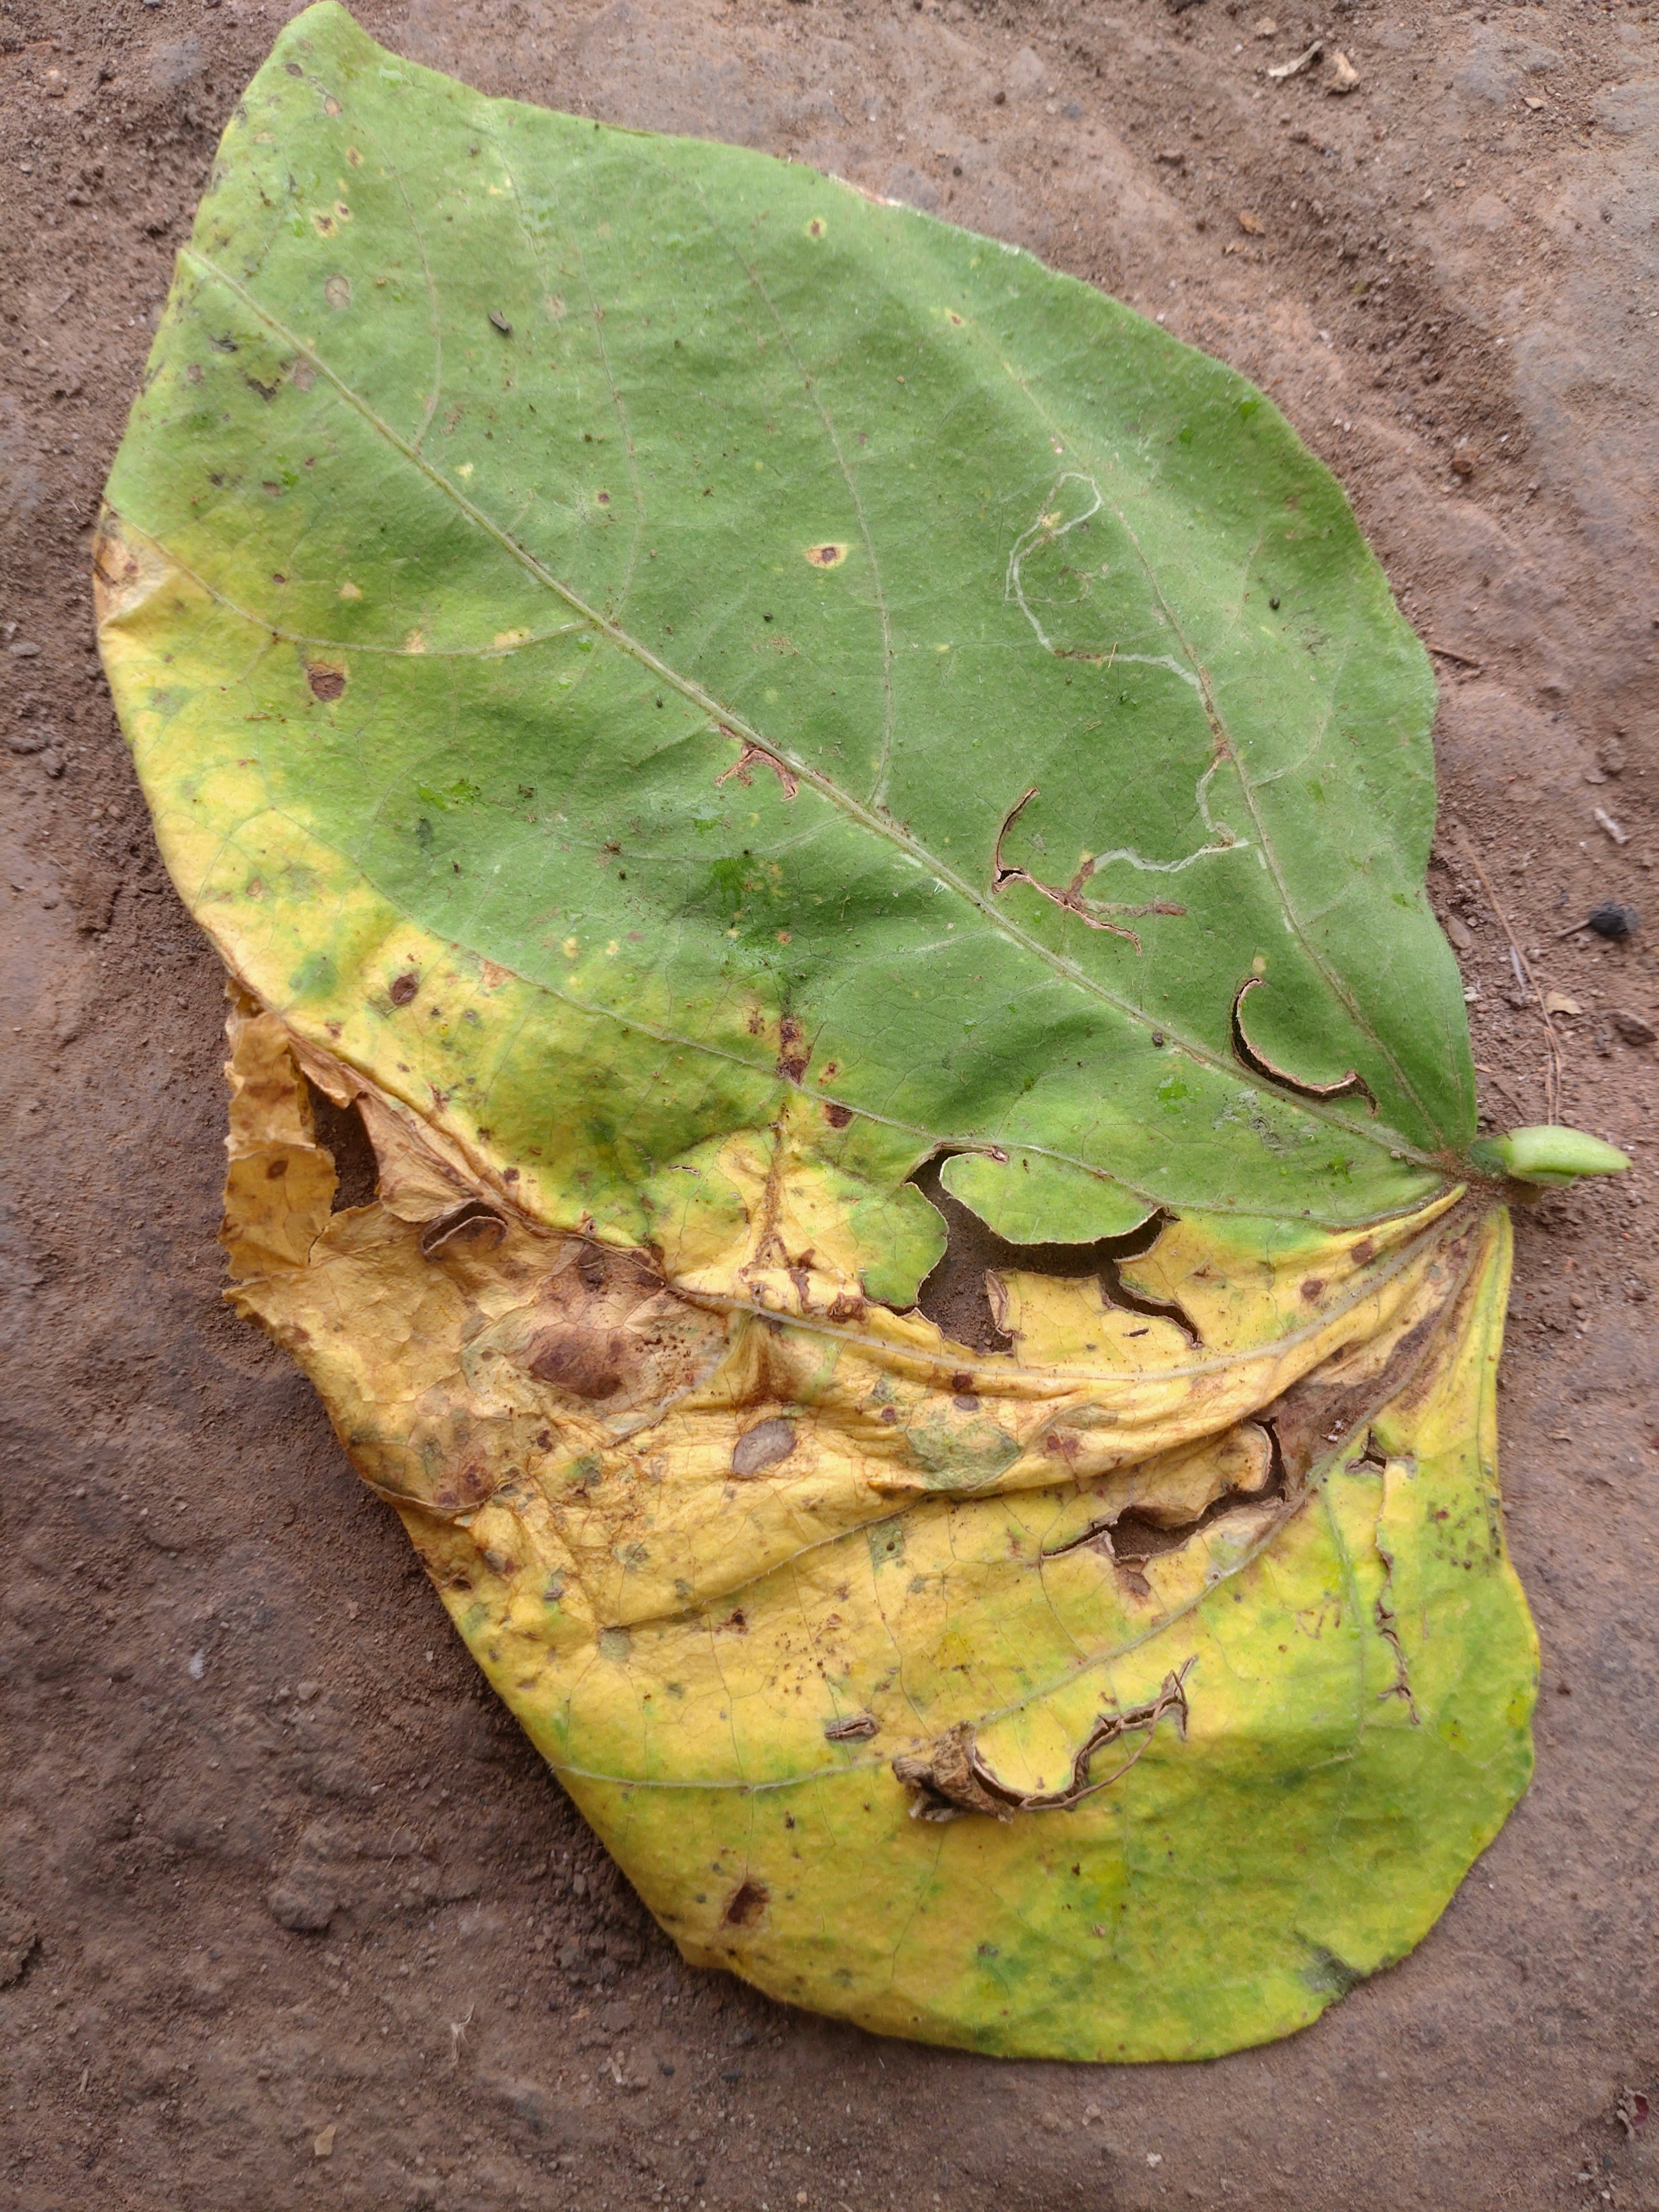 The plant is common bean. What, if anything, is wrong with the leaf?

anthracnose
